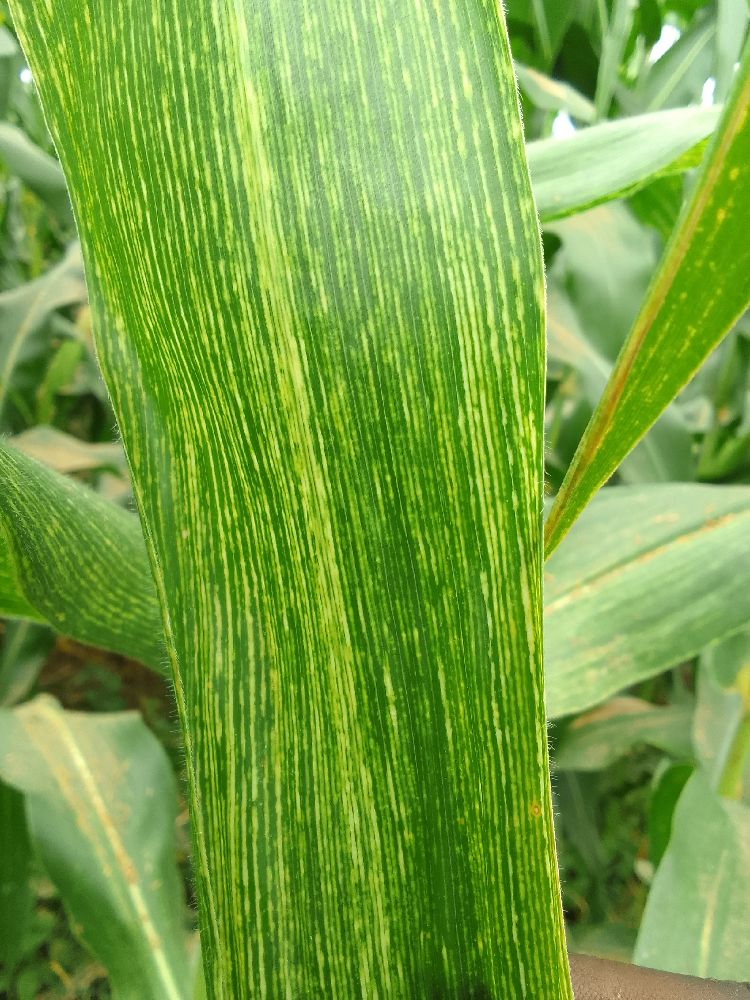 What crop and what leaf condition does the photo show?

maize, maize streak virus
